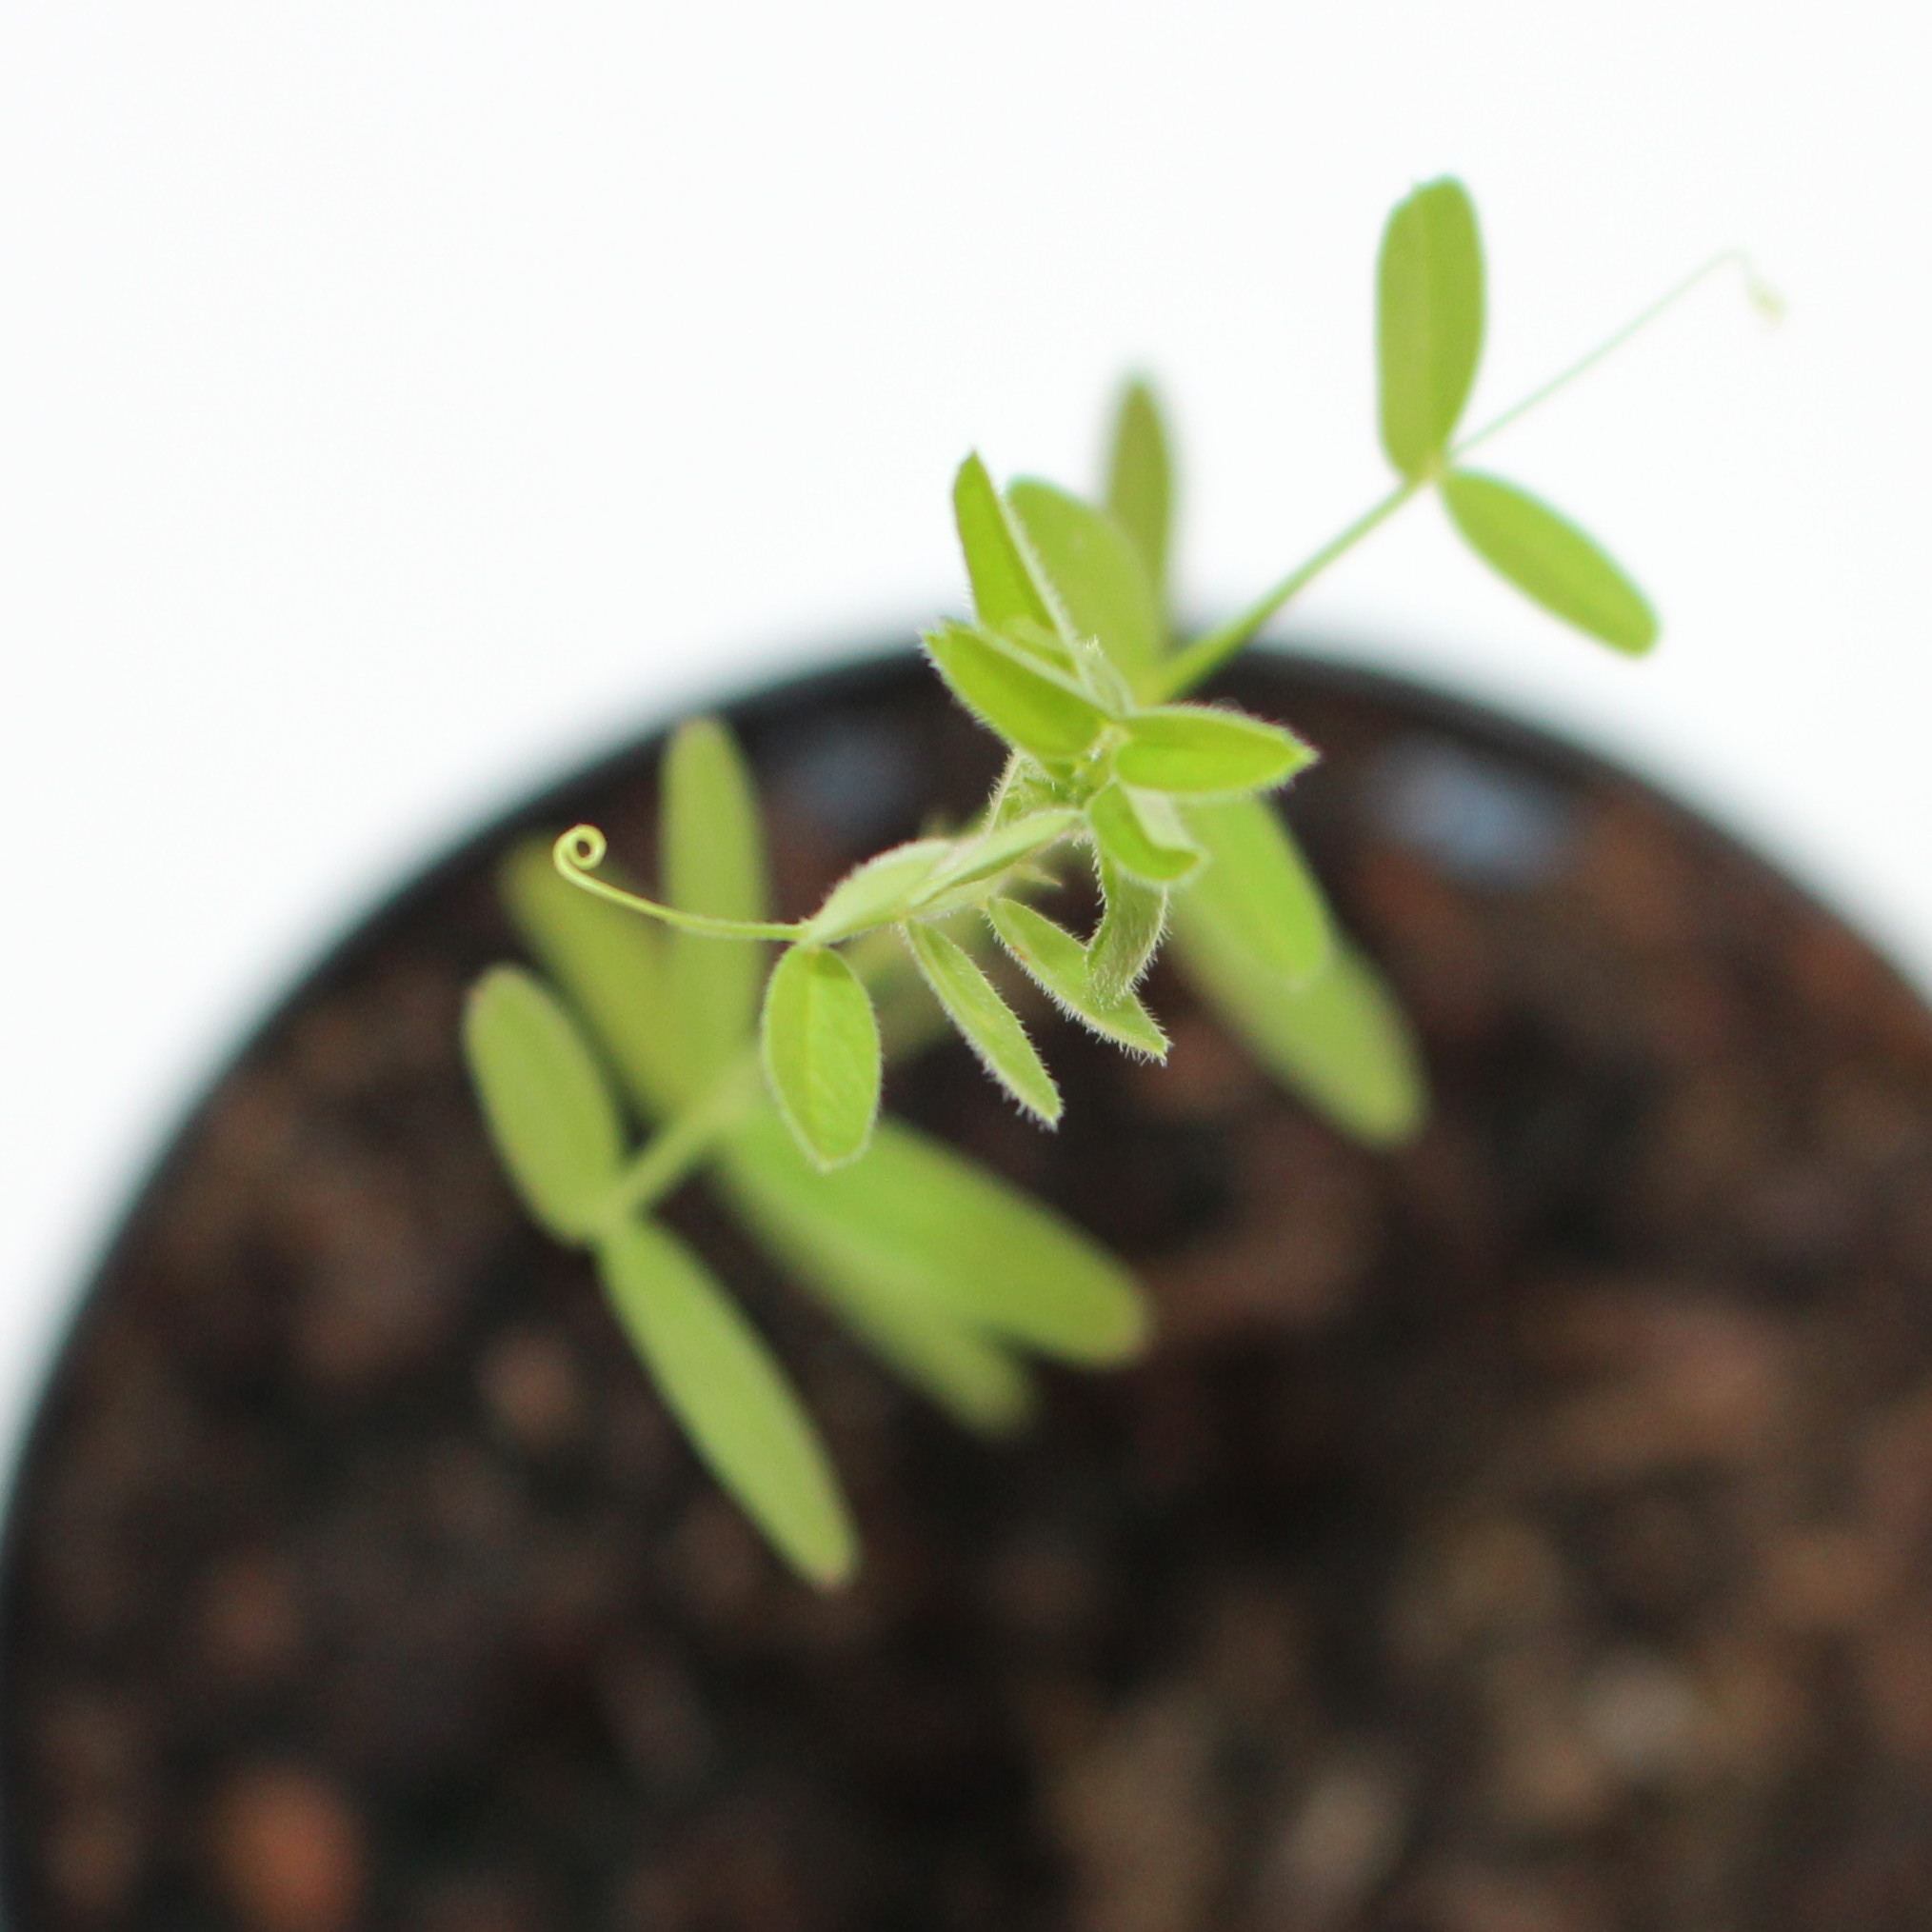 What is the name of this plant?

Vicia sativa
